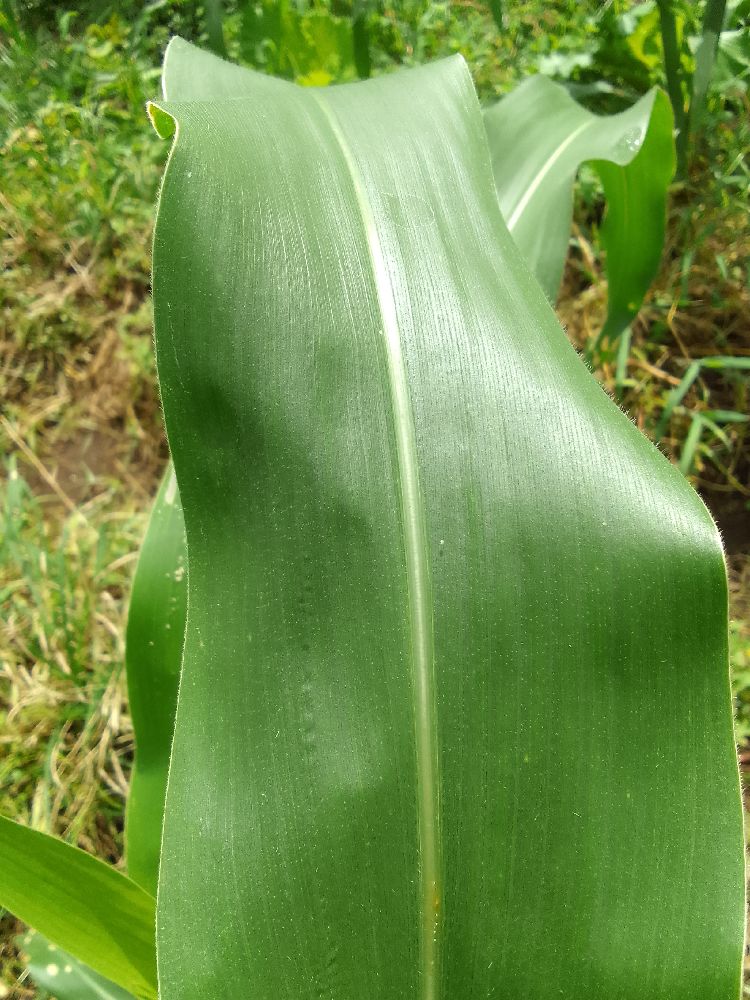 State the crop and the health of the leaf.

maize, healthy
